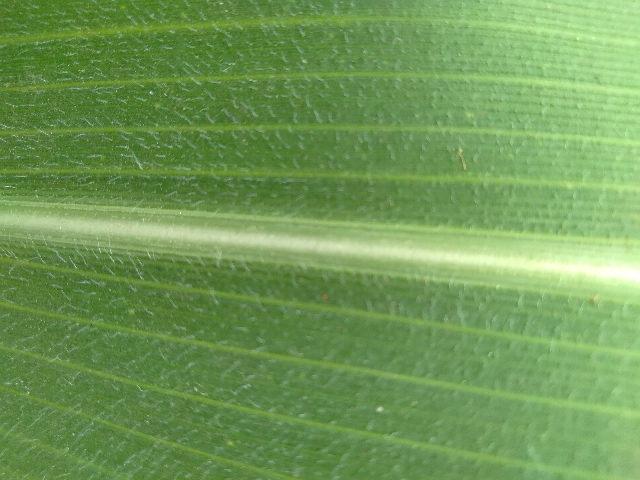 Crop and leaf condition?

maize, healthy
